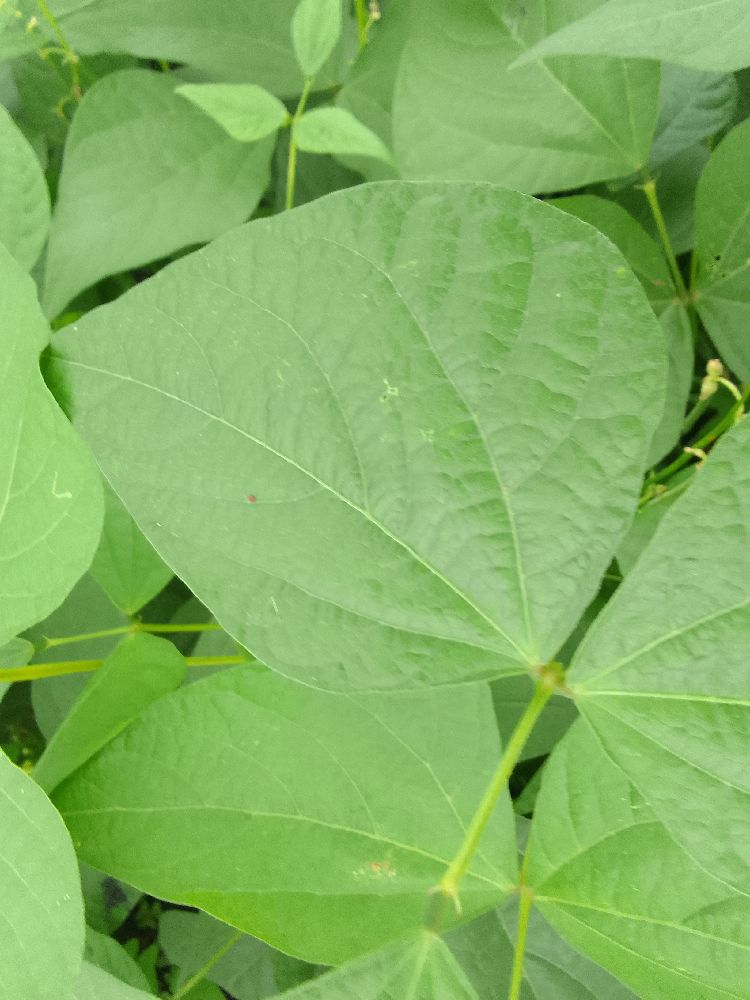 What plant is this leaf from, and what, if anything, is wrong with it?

common bean, healthy
